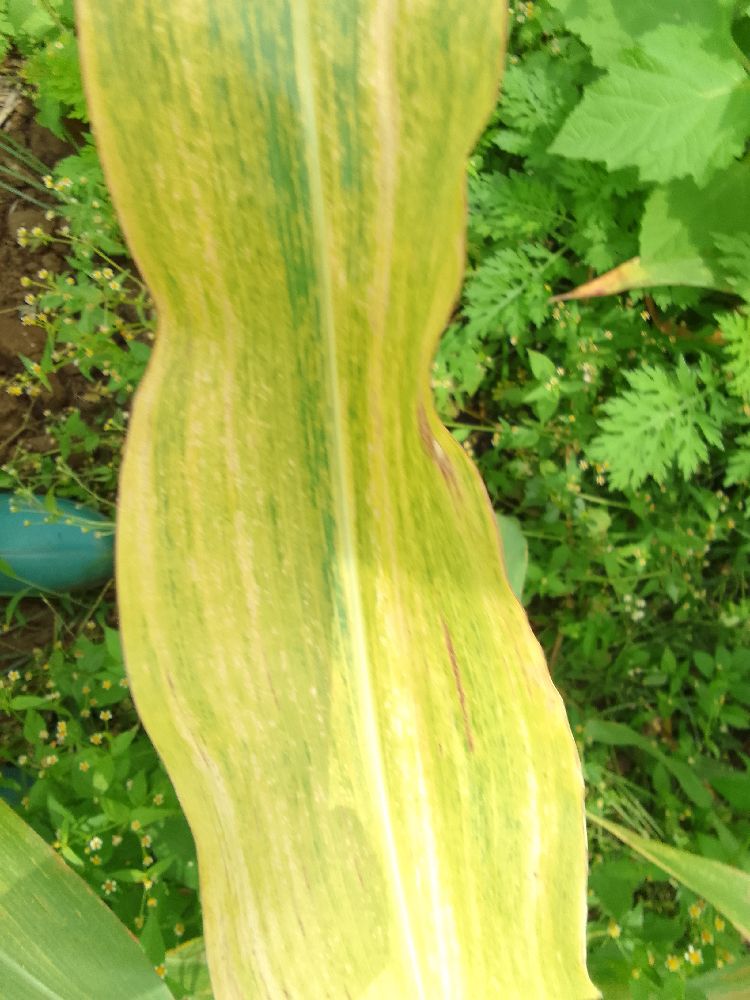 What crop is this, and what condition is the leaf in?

maize, maize lethal necrosis
